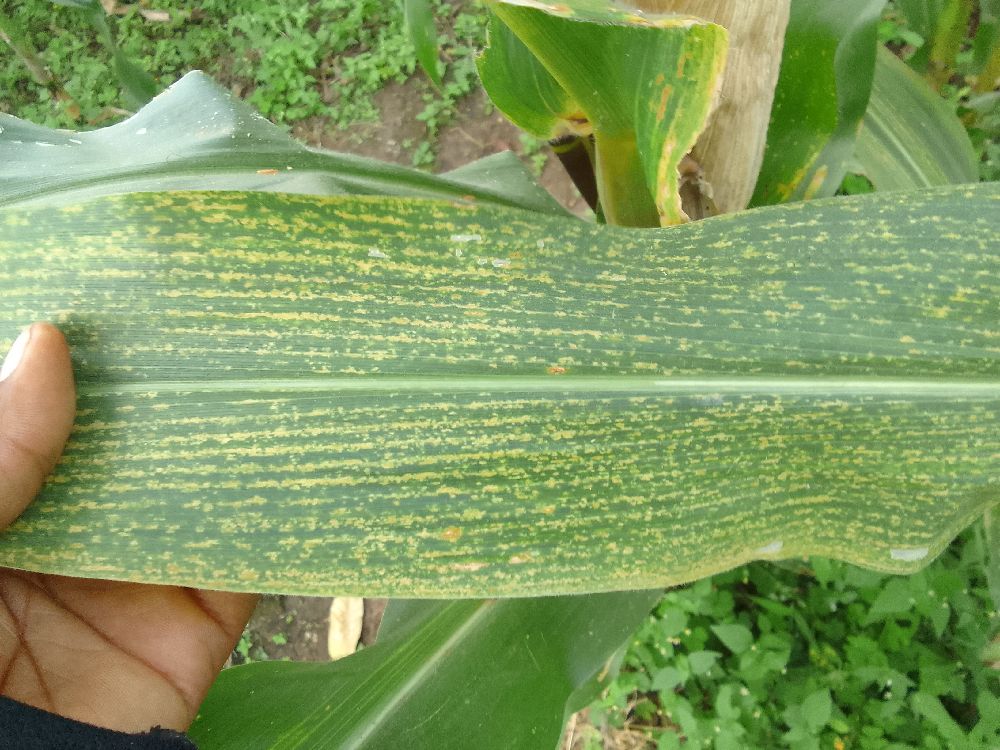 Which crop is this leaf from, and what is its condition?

maize, maize lethal necrosis
